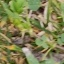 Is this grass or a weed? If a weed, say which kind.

unstructured weed
